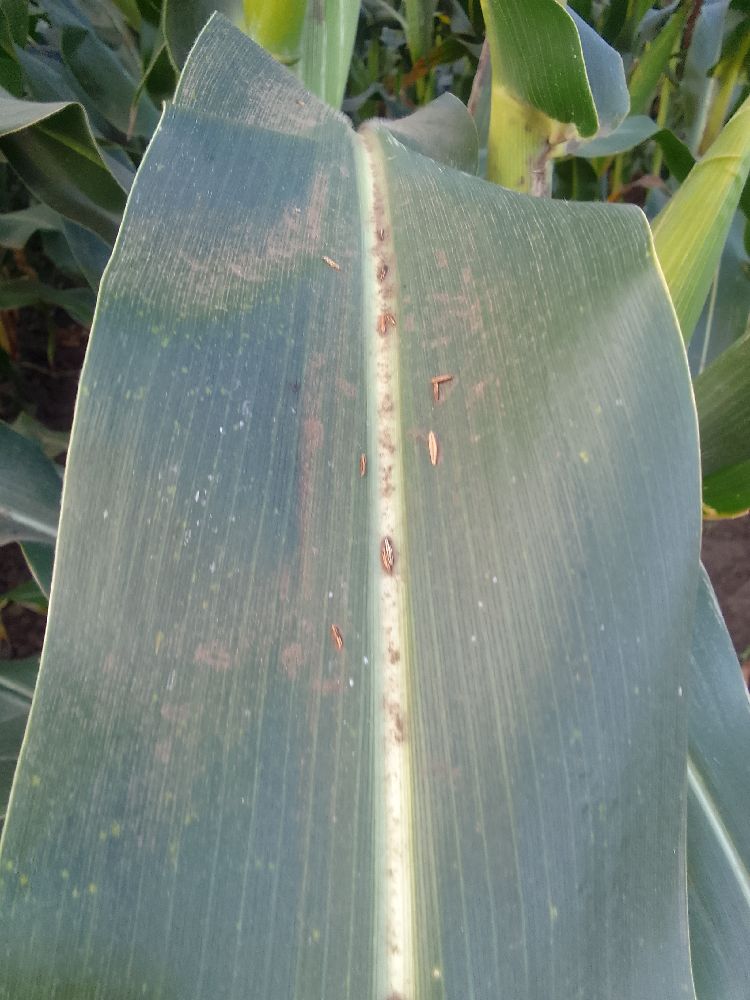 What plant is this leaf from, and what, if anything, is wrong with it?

maize, healthy
